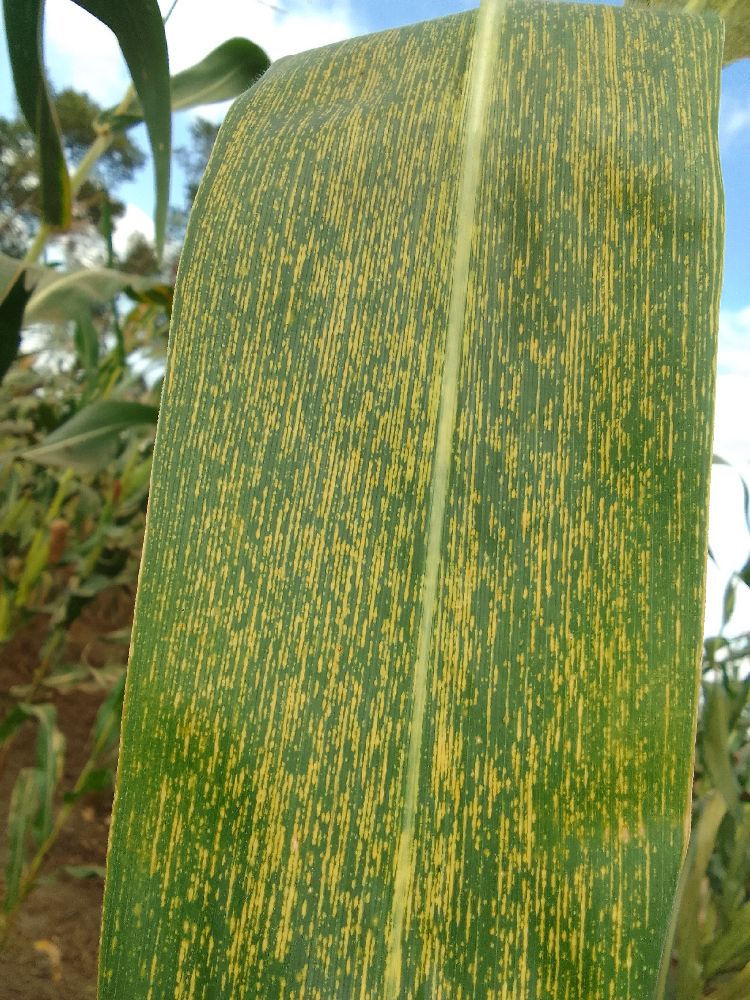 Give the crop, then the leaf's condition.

maize, maize streak virus
